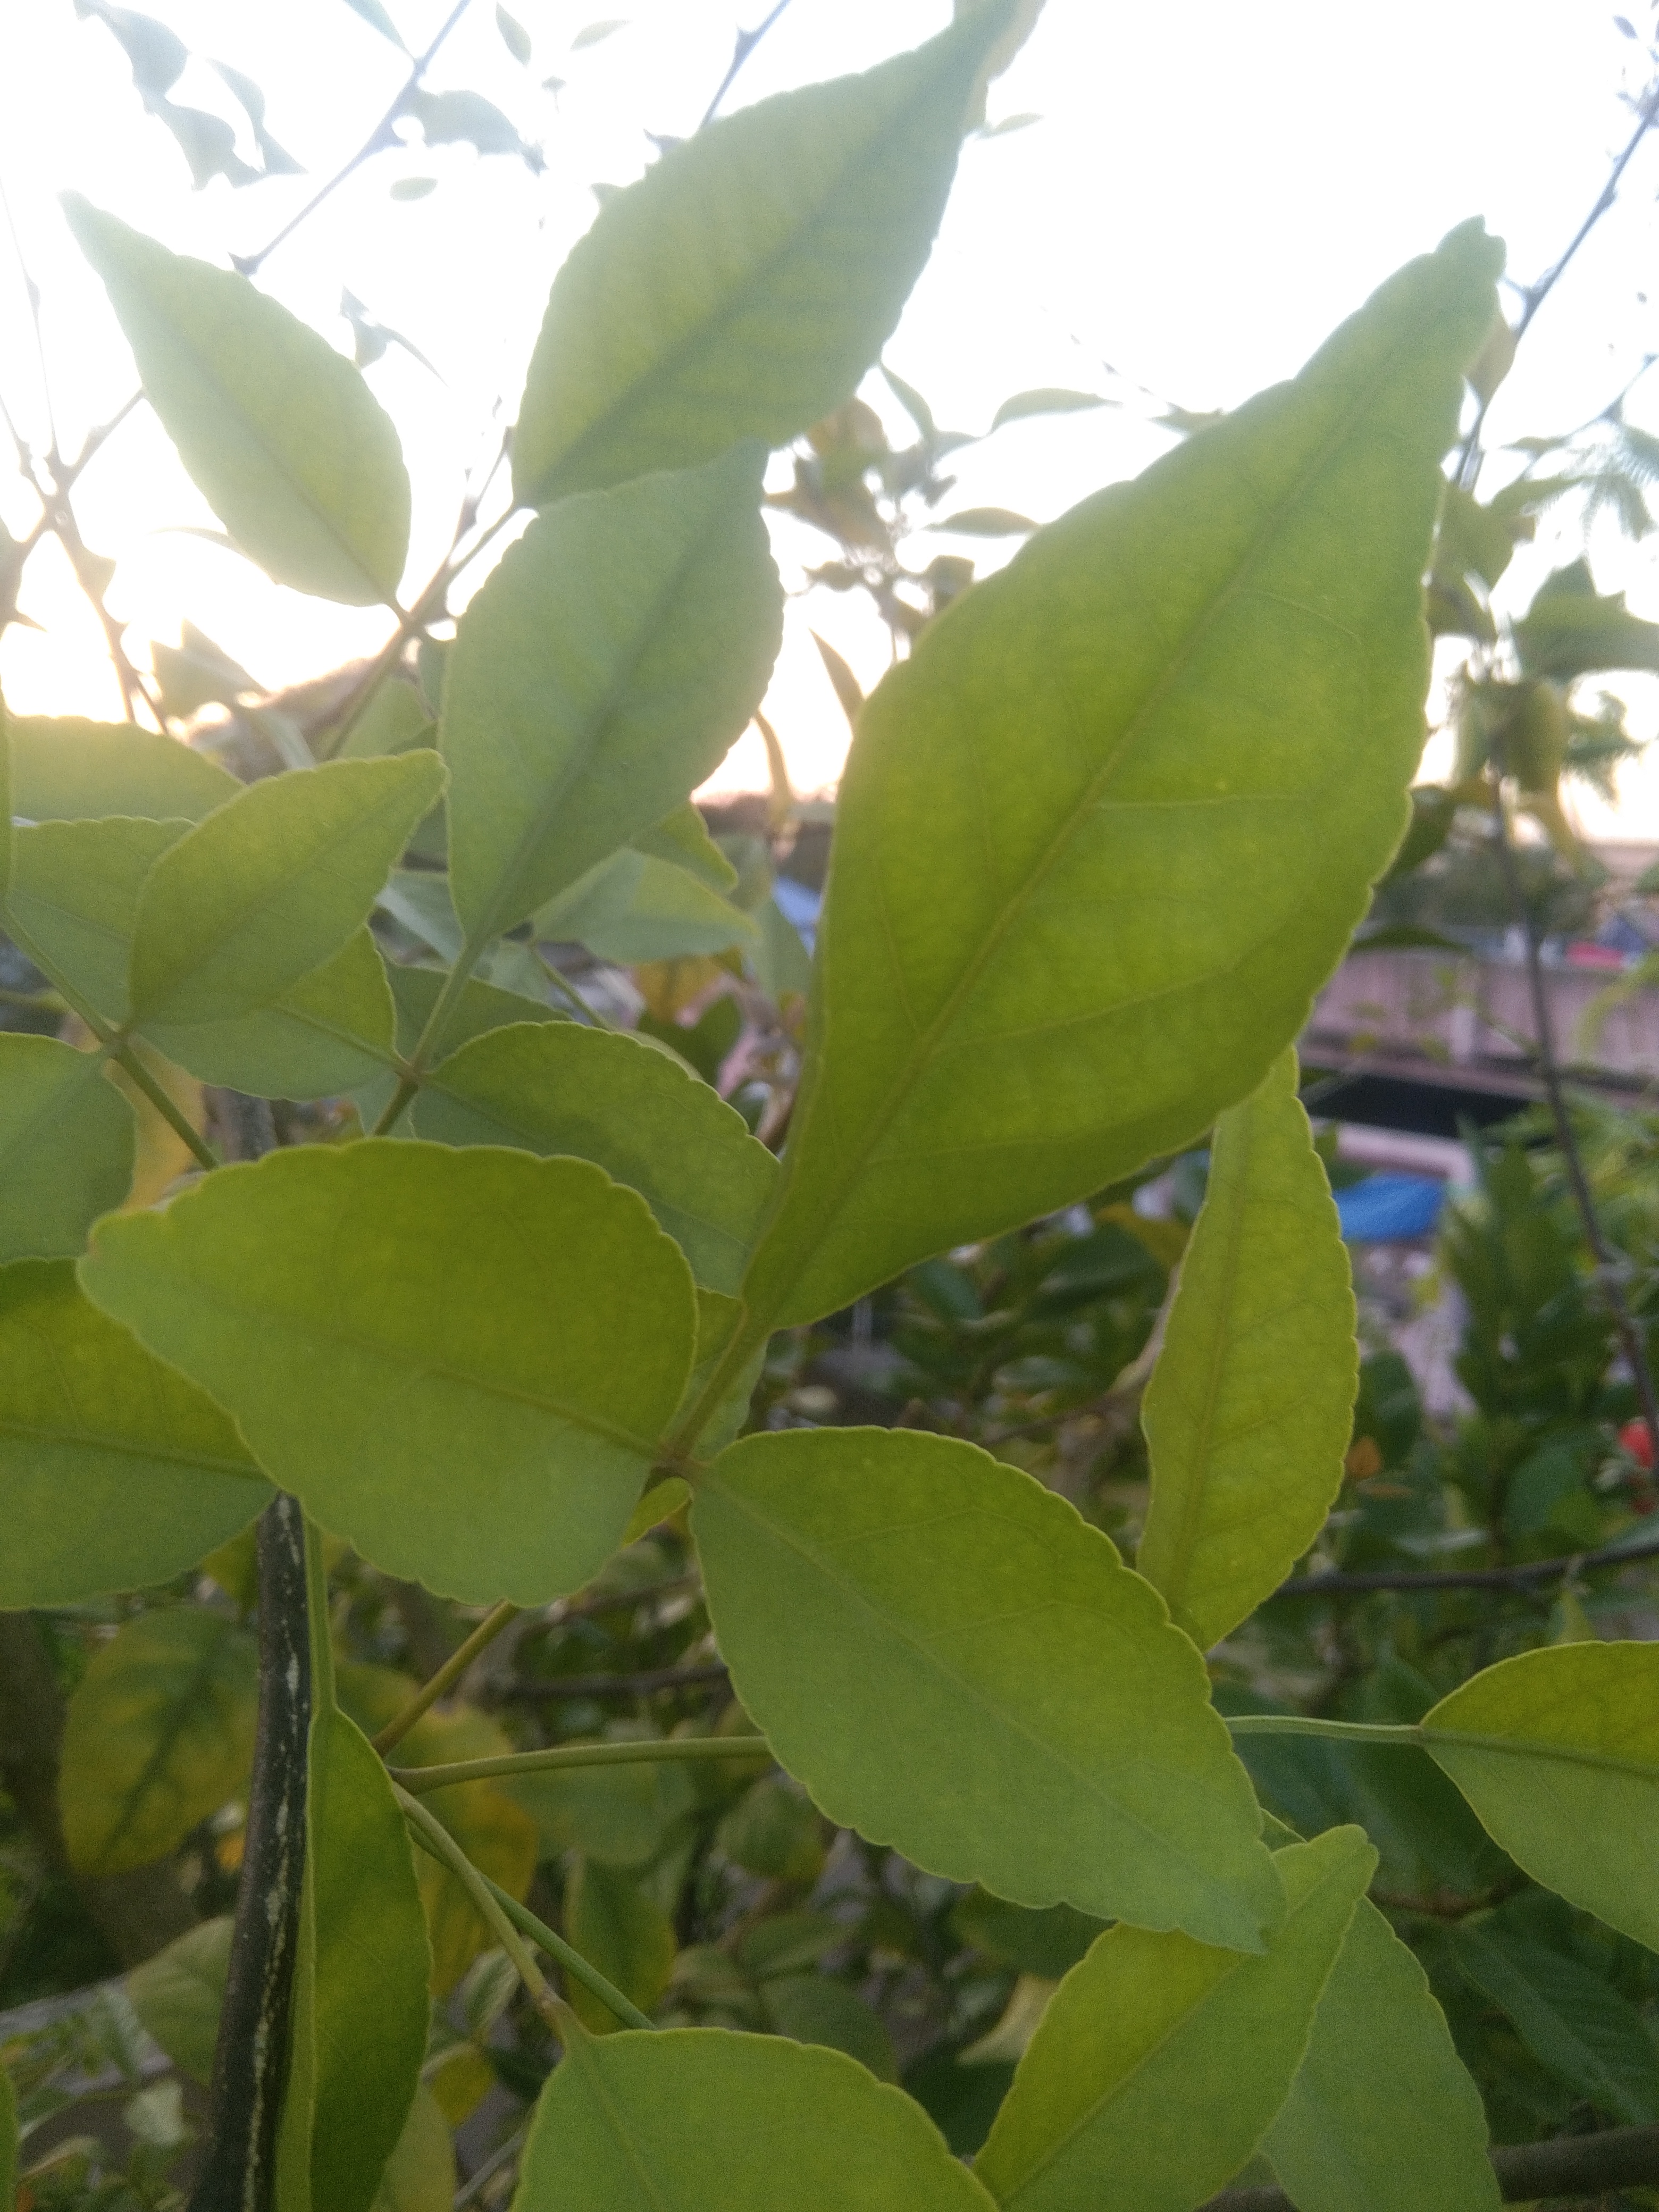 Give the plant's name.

wood apple
